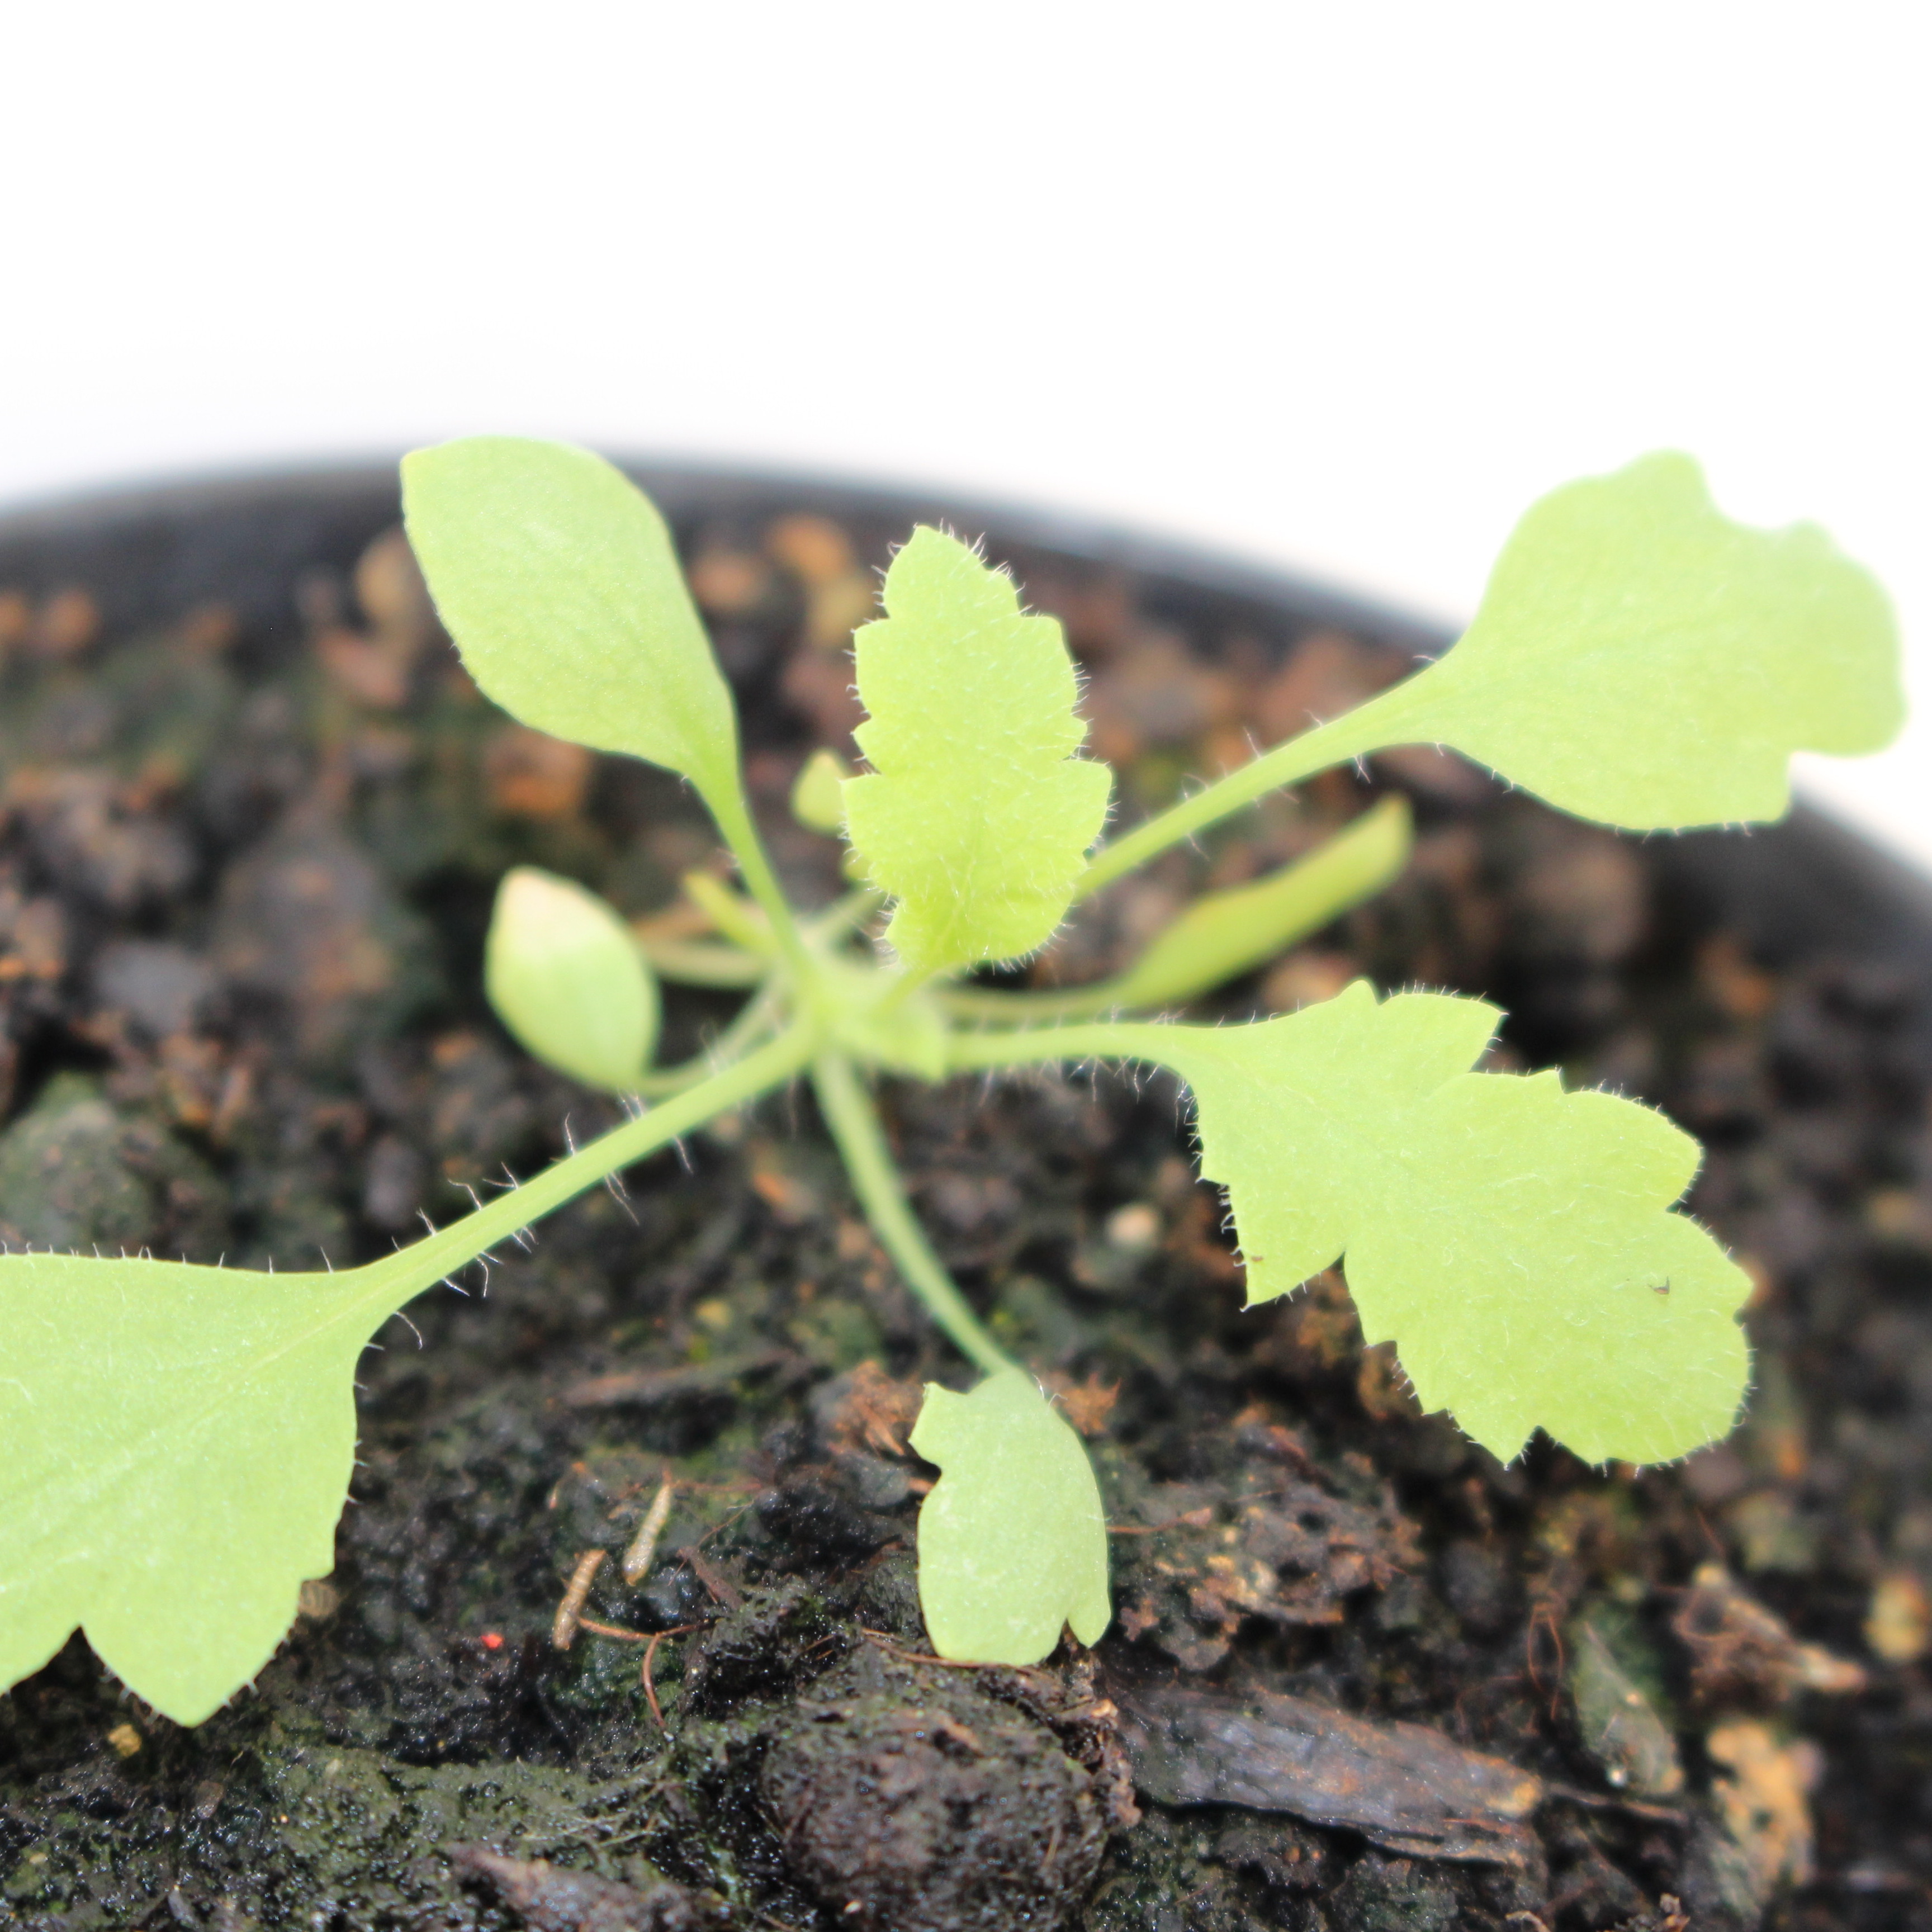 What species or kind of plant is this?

Papaver rhoeas
